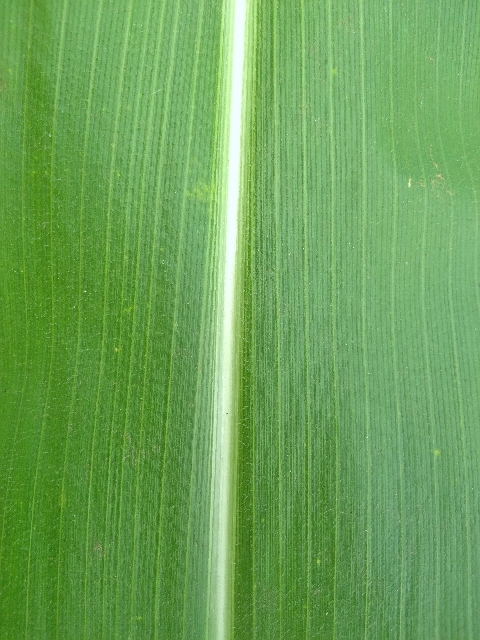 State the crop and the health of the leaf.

maize, healthy
